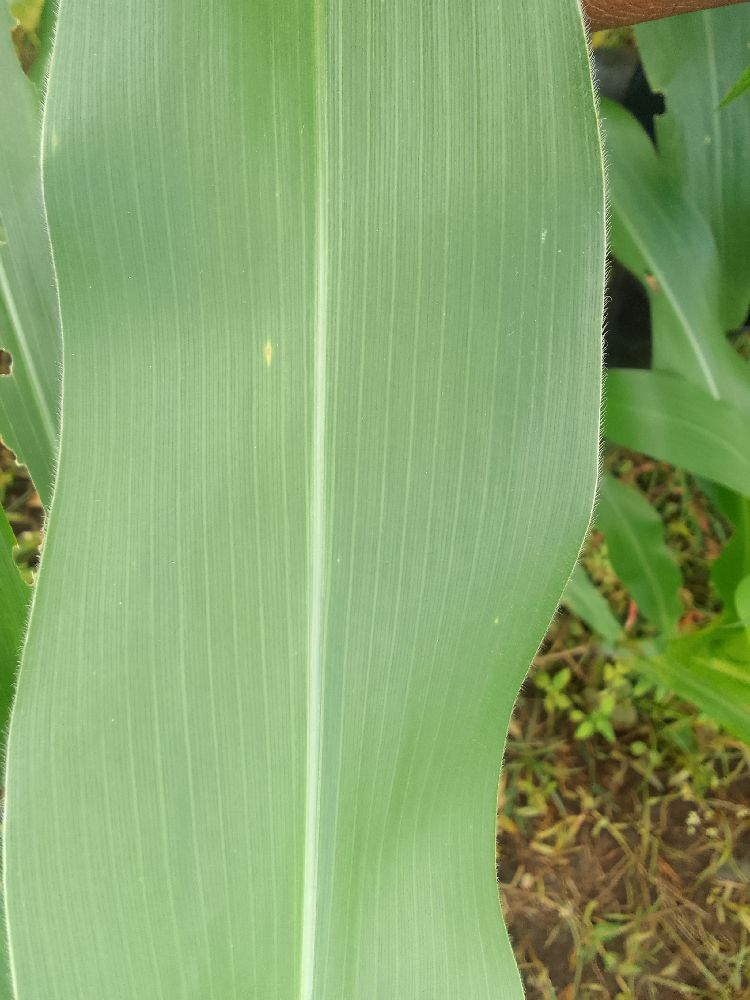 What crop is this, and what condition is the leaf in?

maize, healthy
